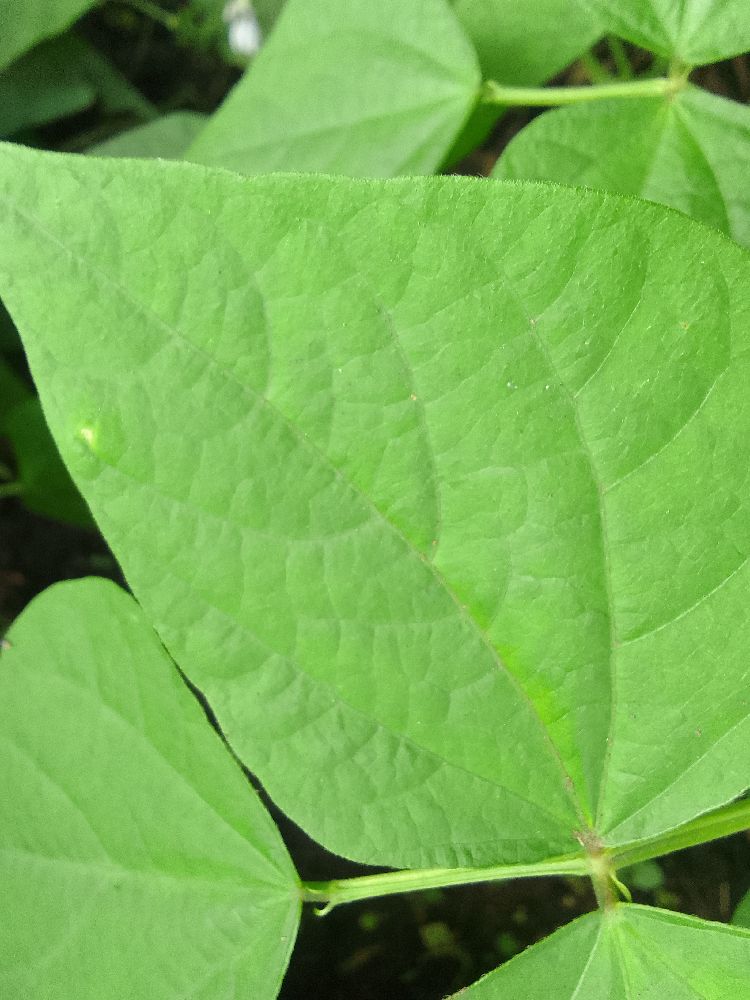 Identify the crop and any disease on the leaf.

common bean, healthy
